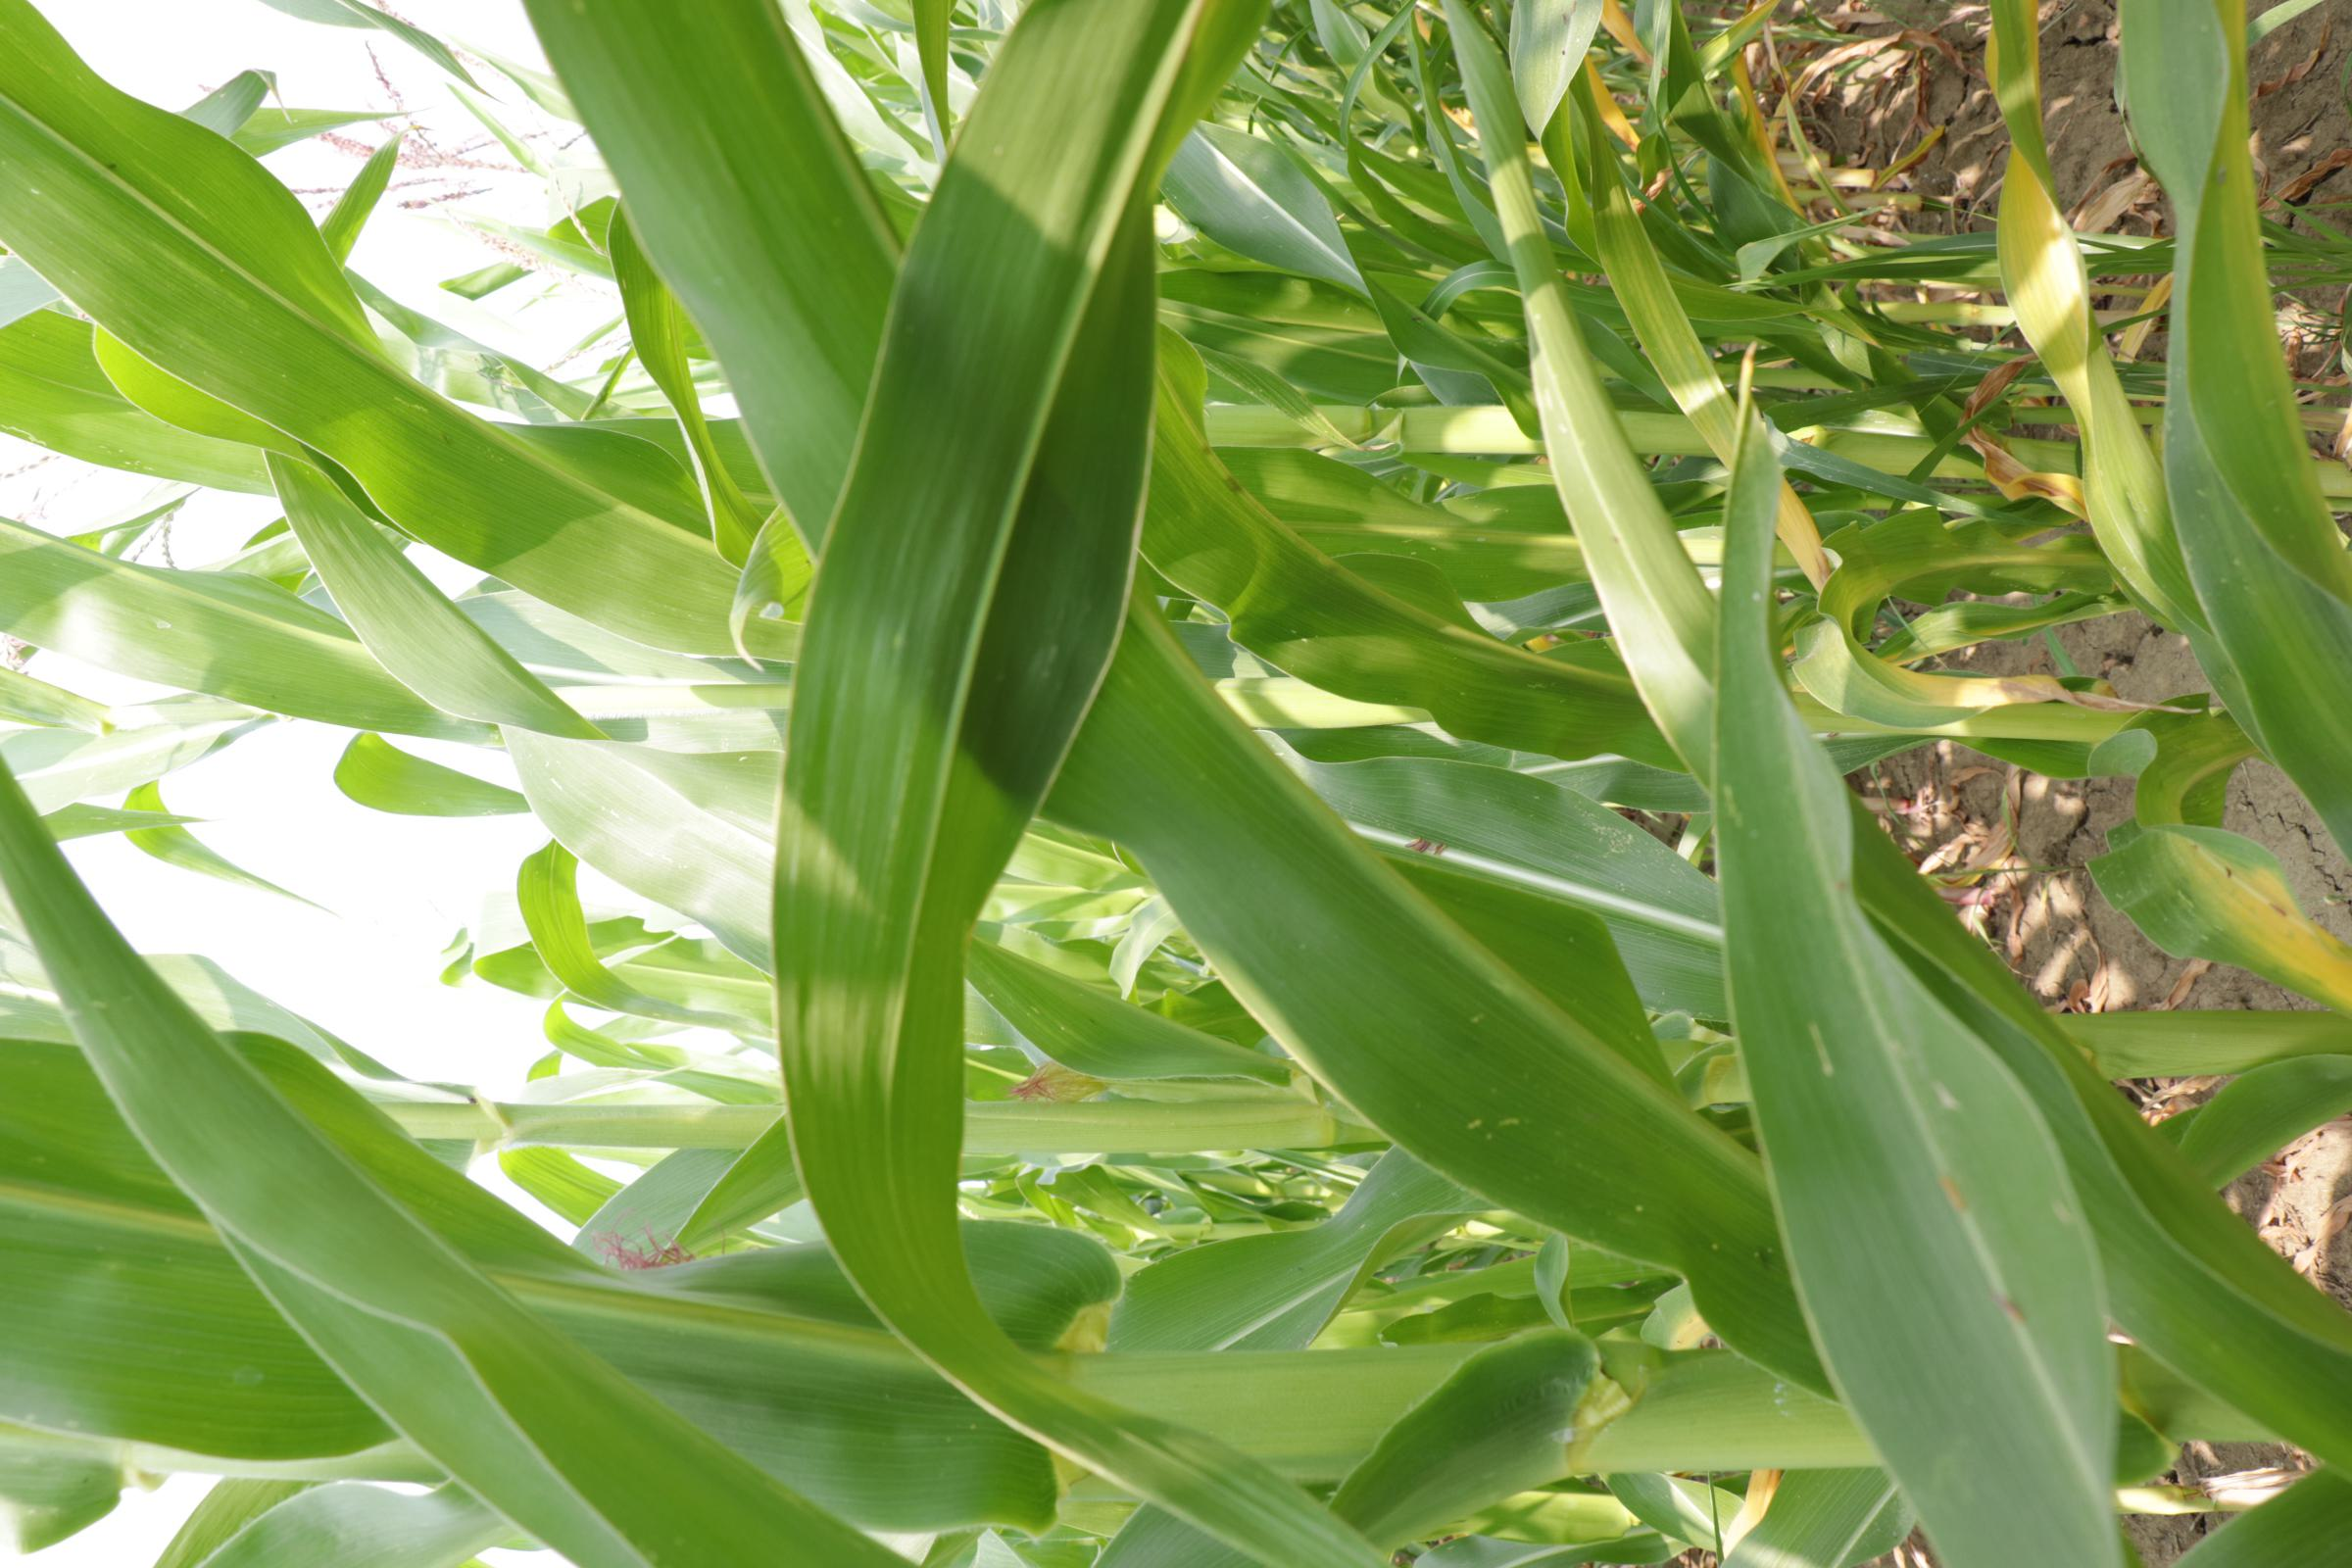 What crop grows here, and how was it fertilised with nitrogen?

maize, full nitrogen fertilisation
